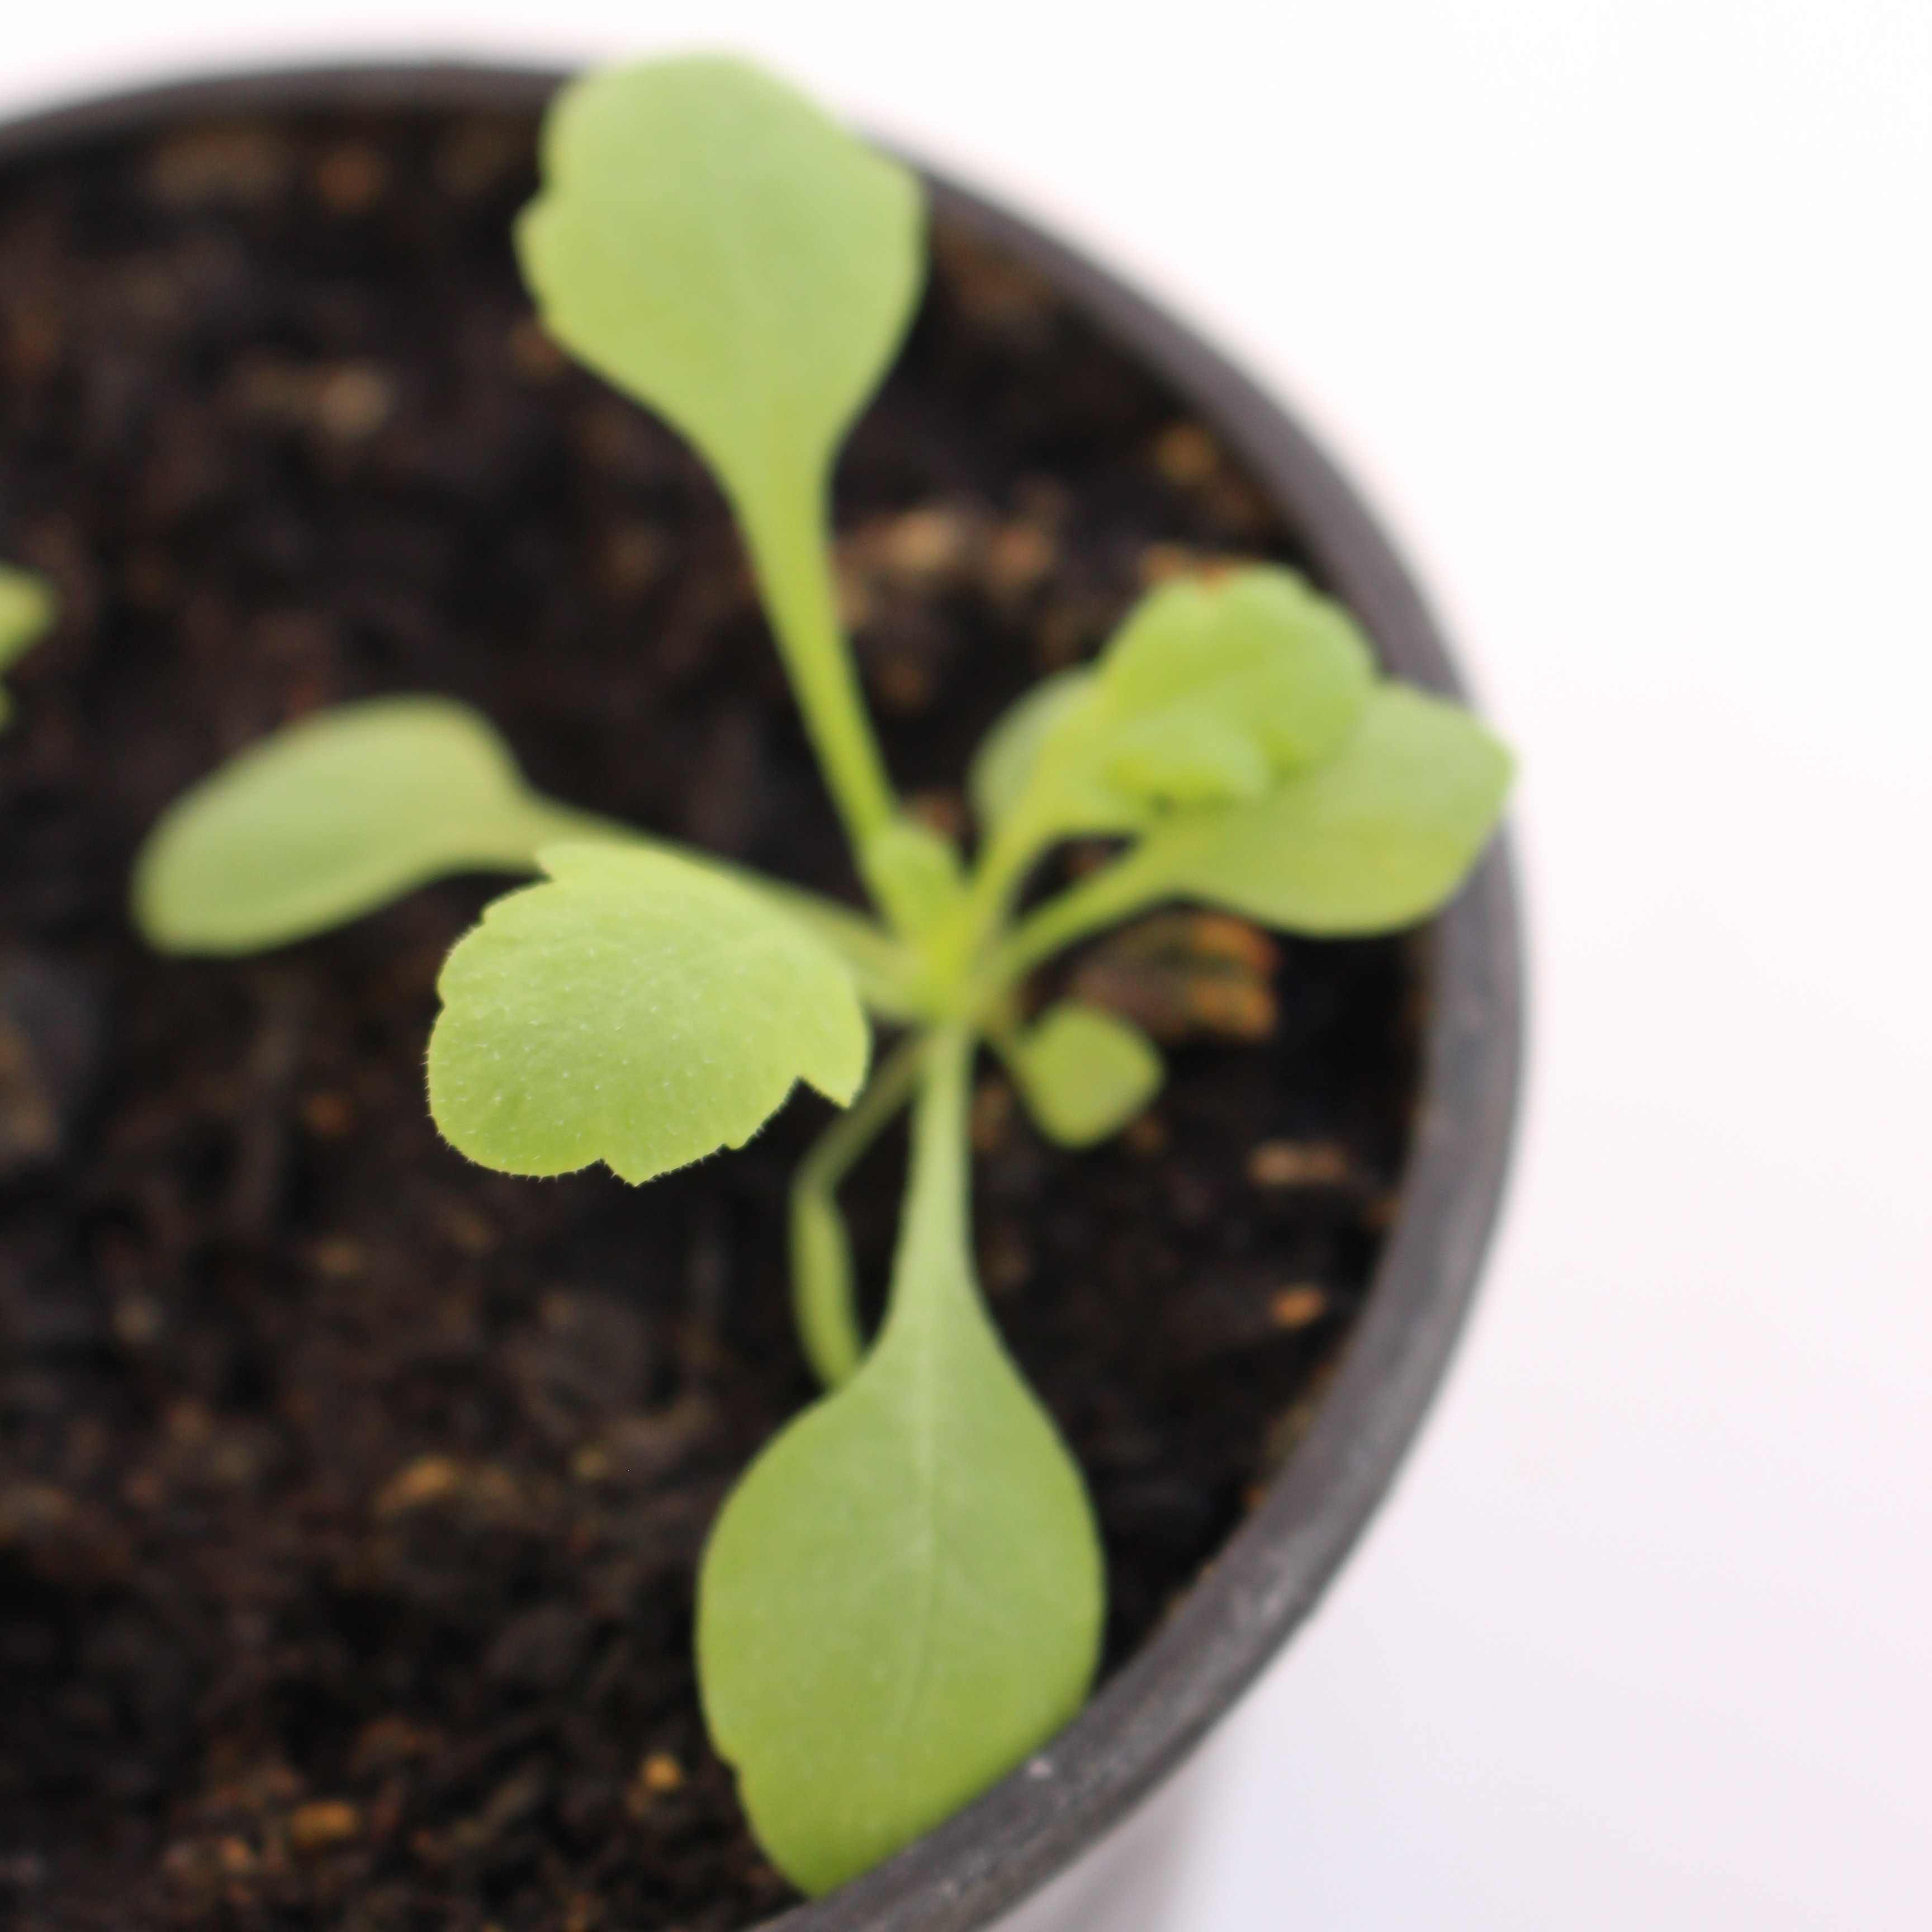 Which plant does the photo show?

Papaver rhoeas
